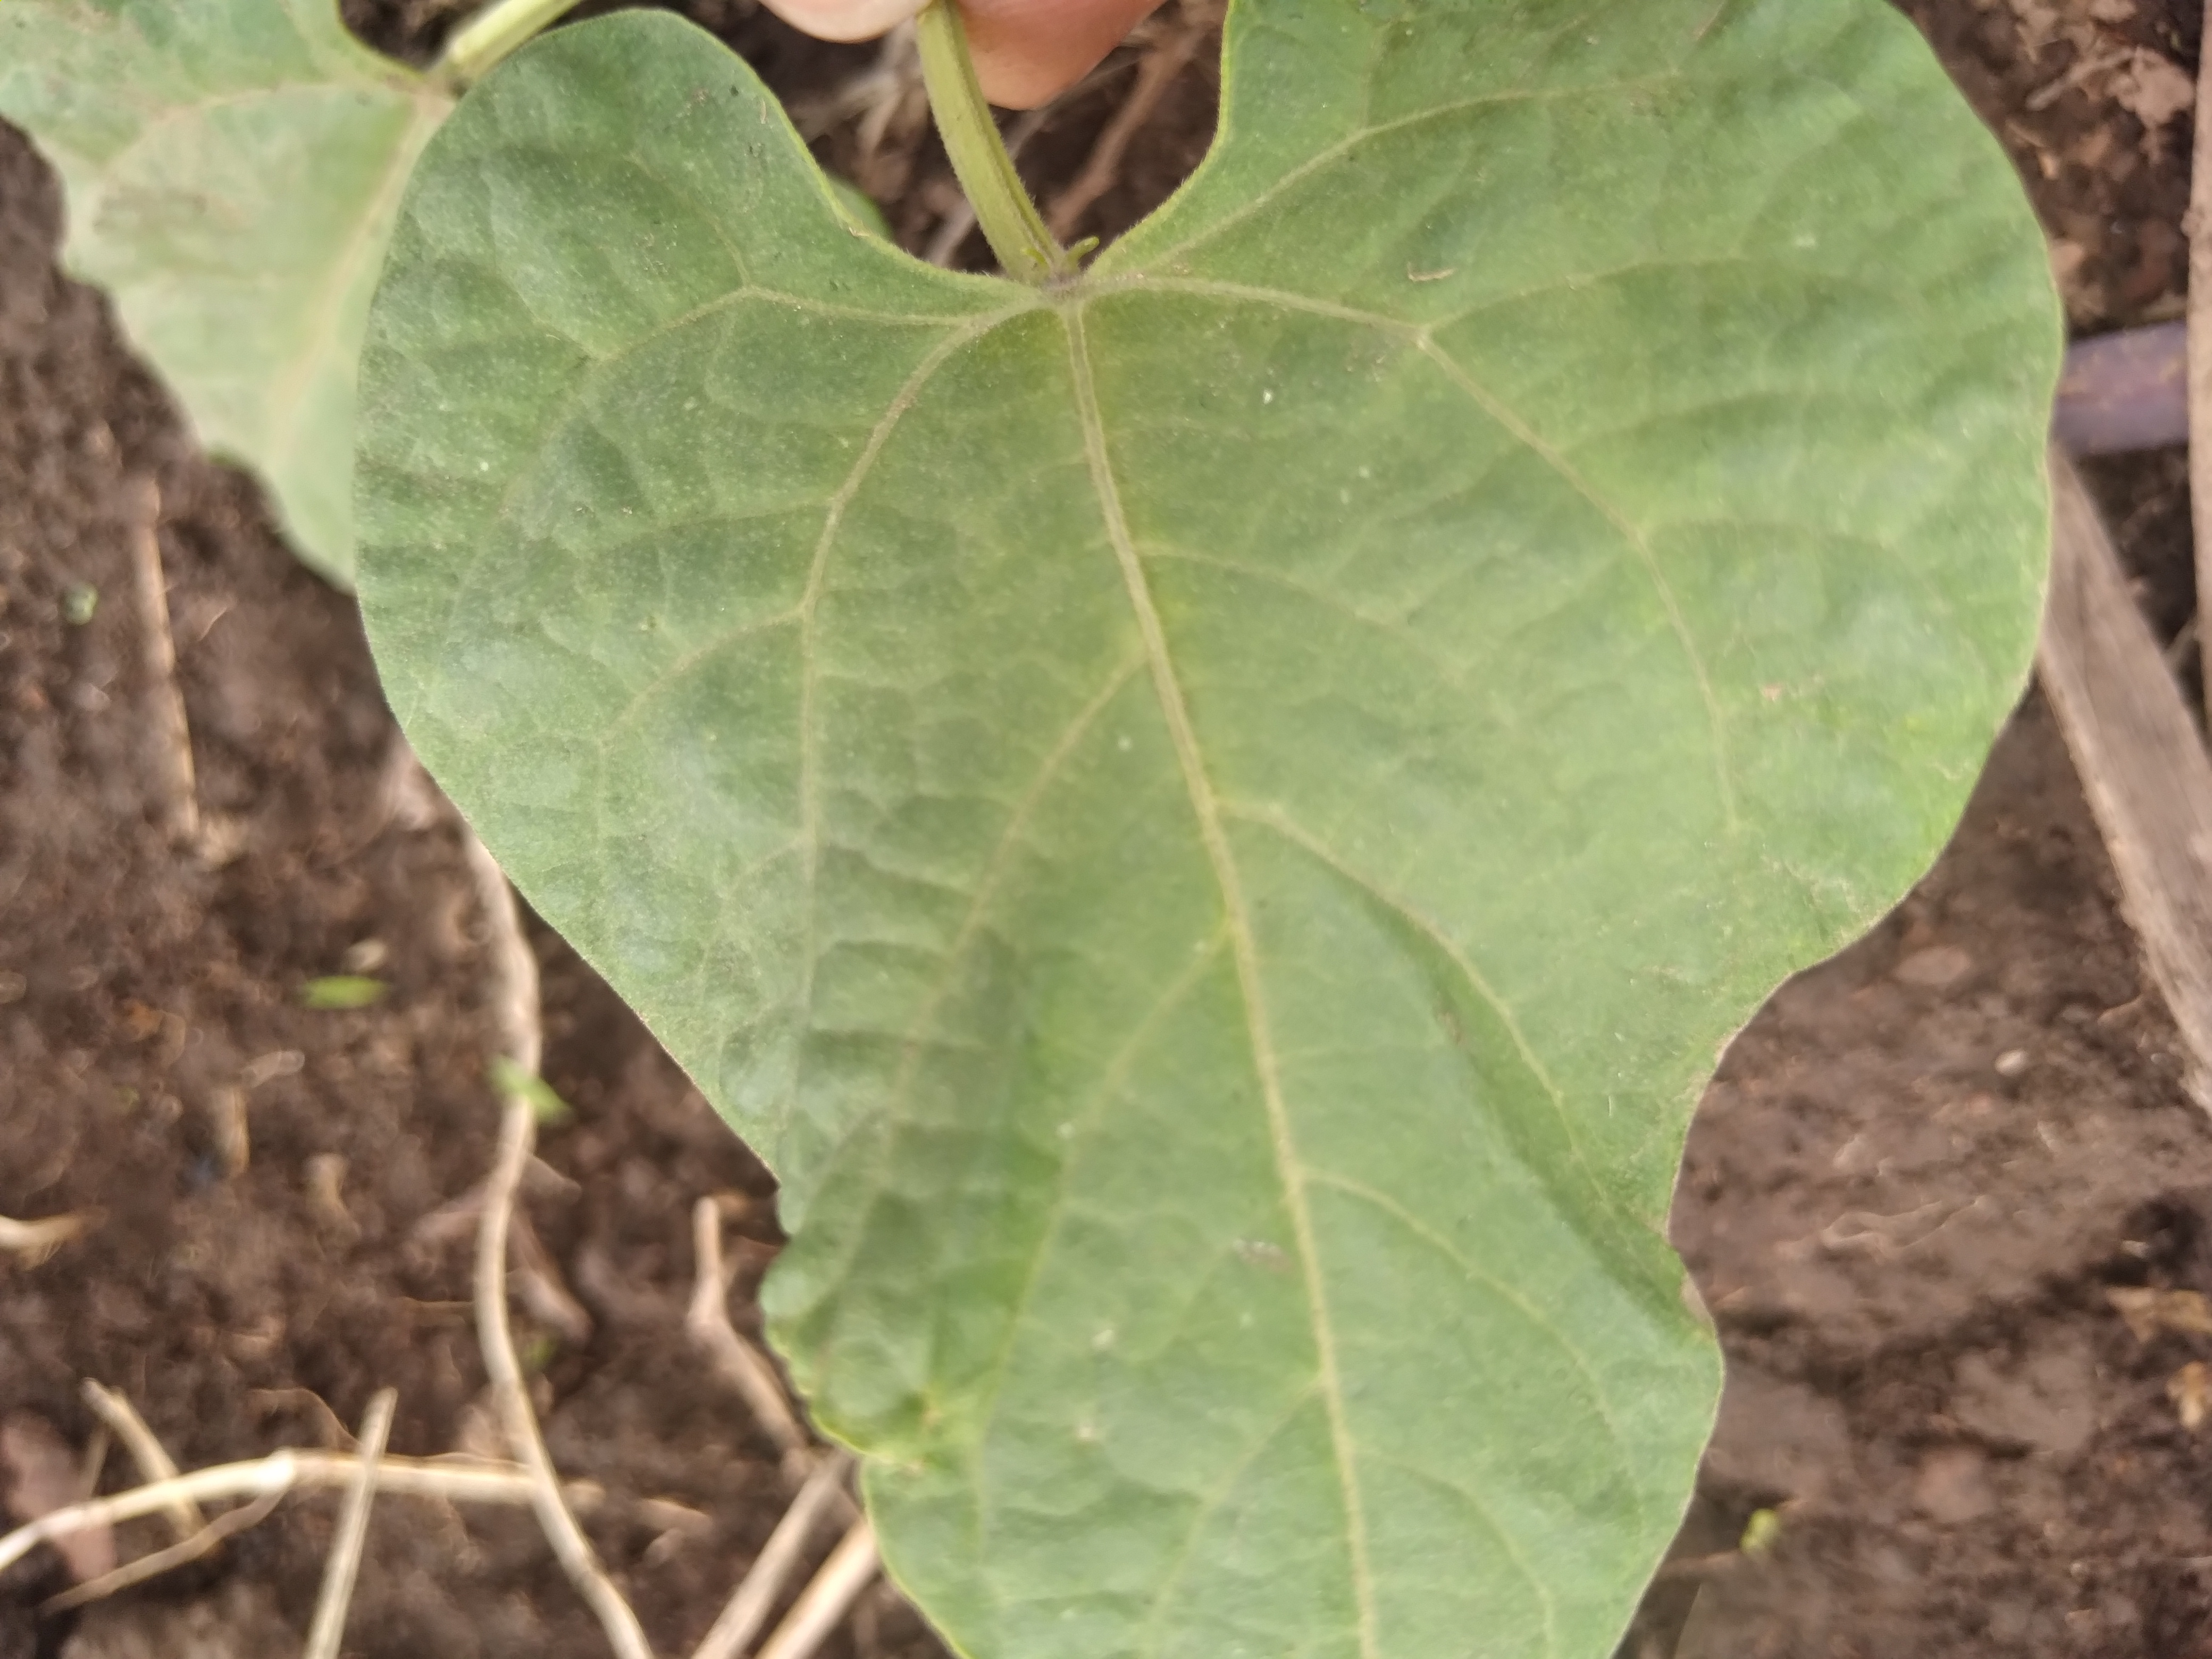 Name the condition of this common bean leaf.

healthy
